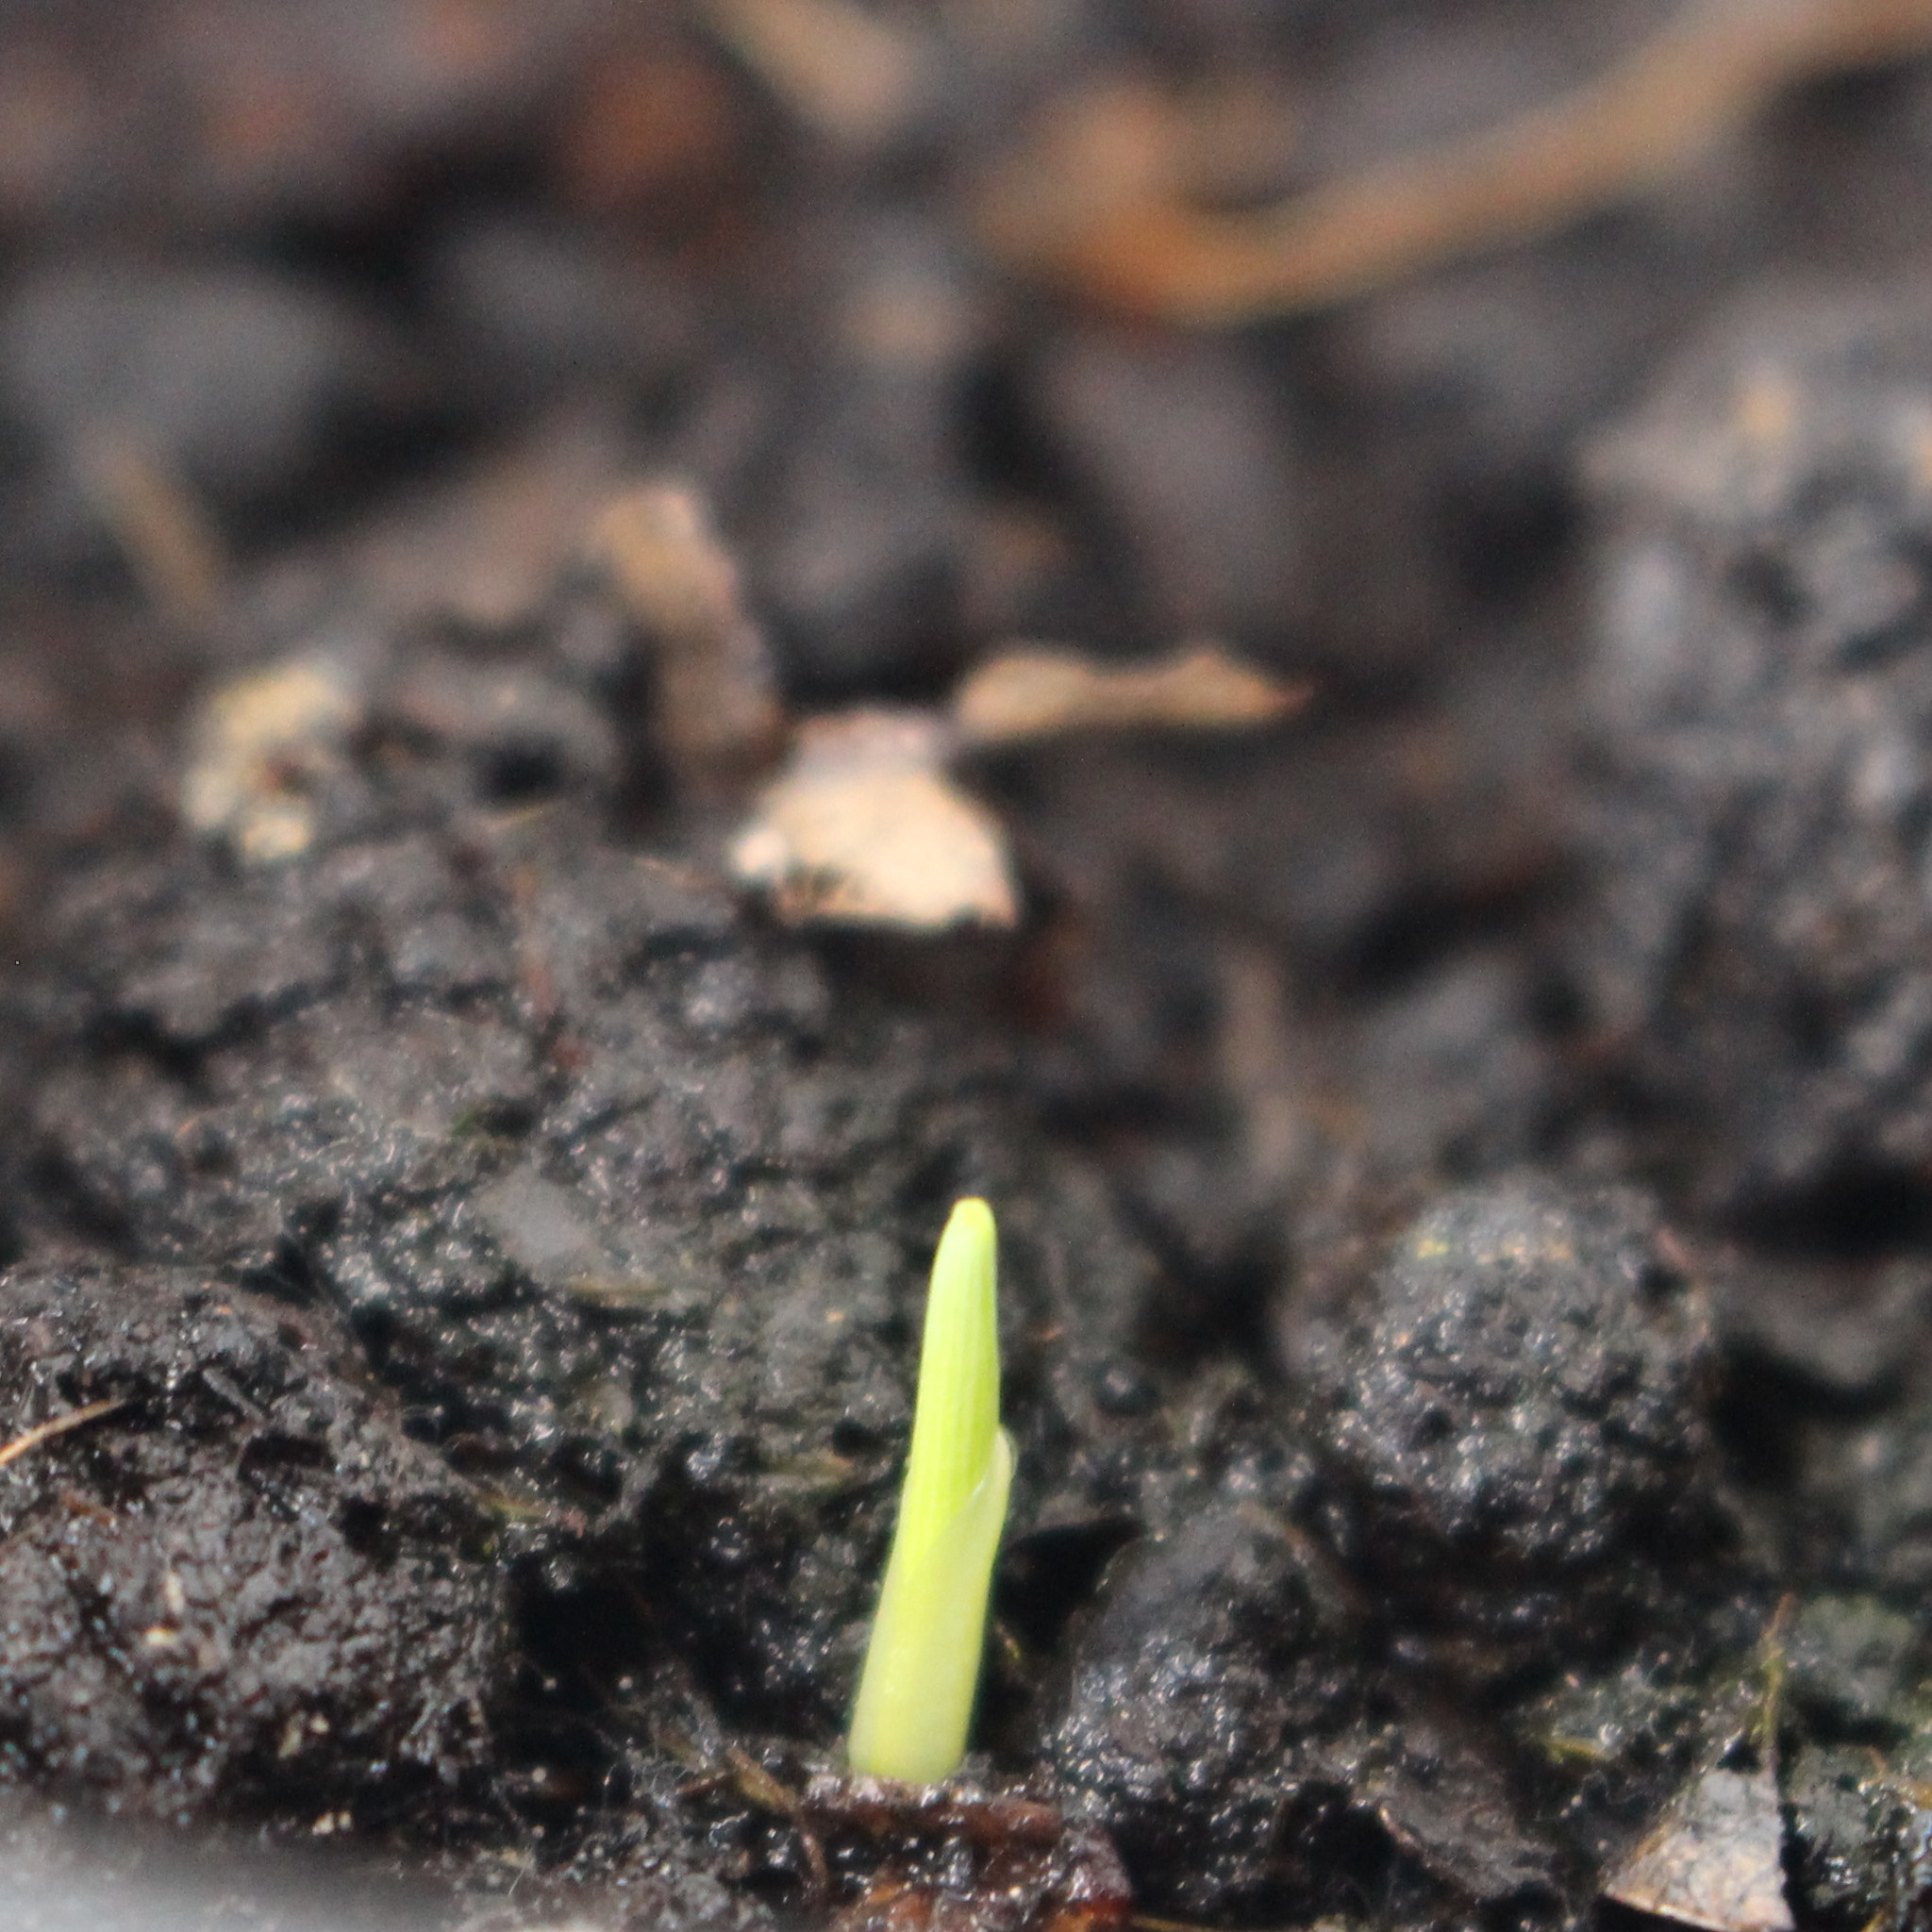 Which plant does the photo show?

Avena sterilis
